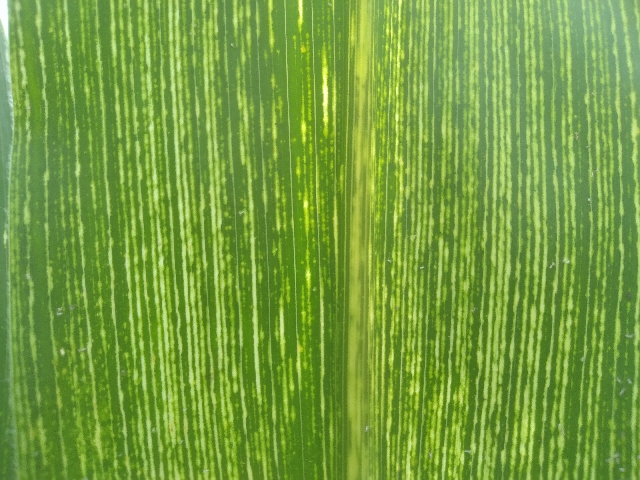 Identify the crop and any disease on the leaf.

maize, maize streak virus
